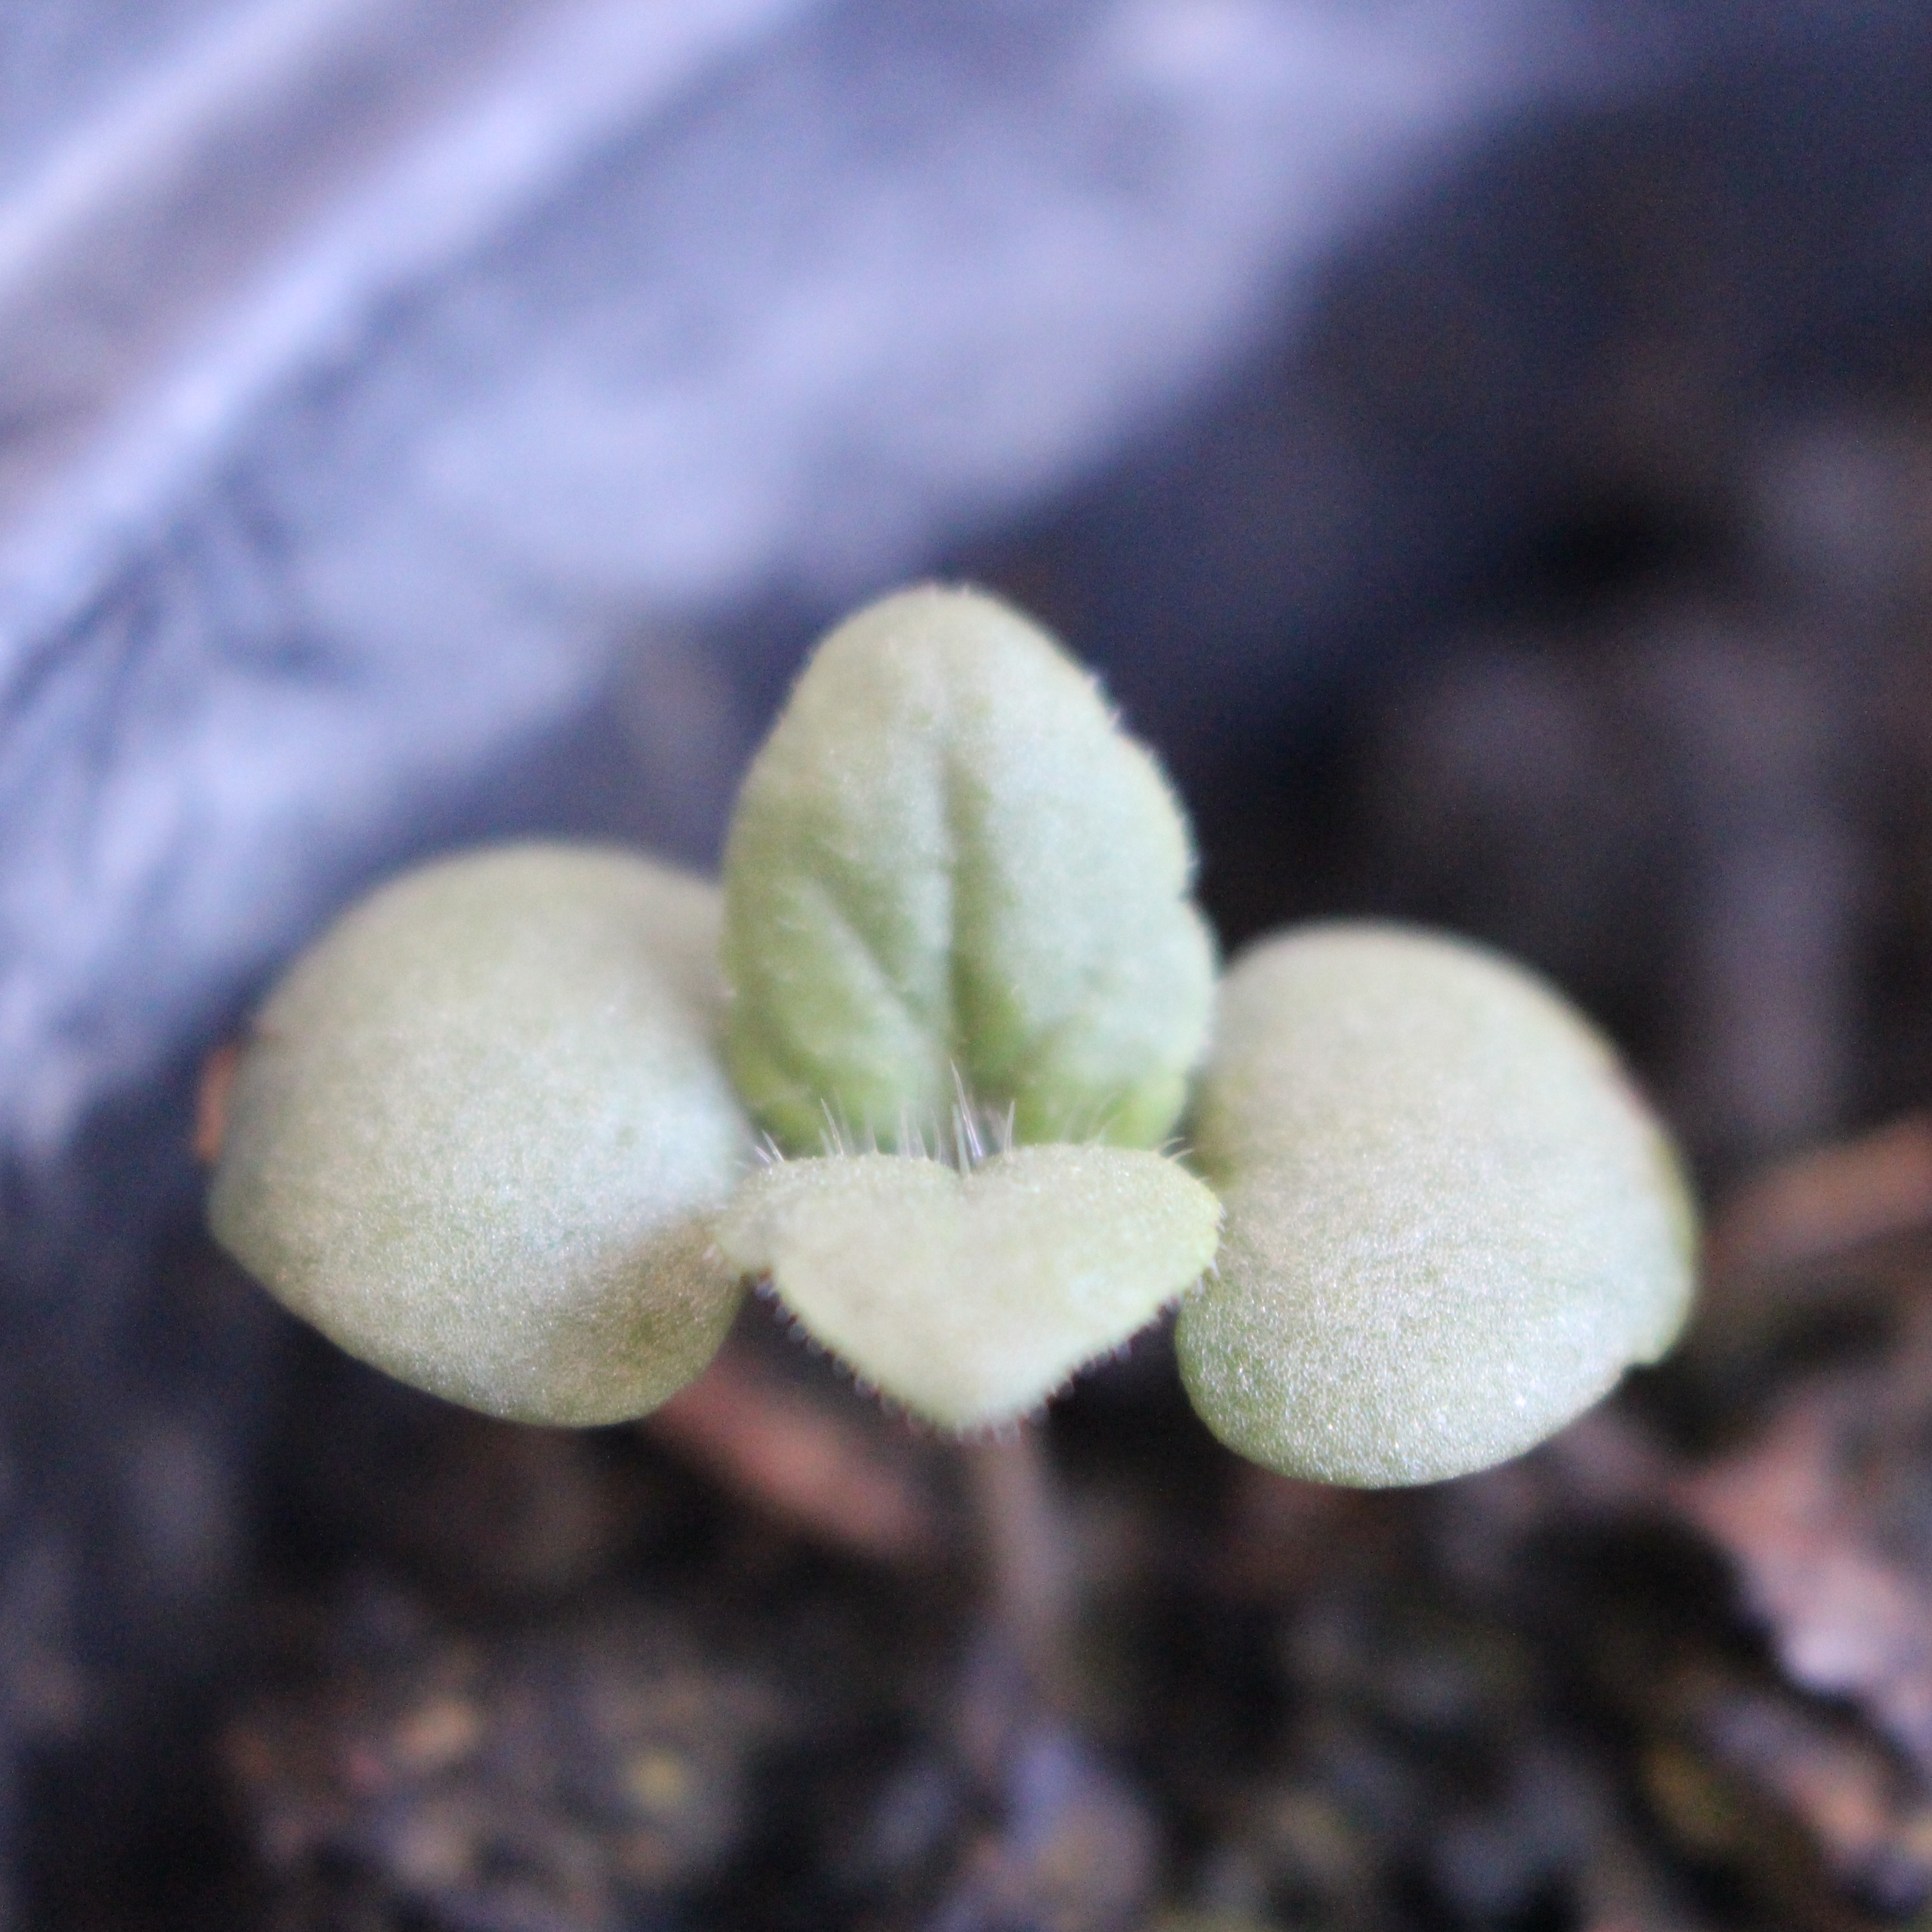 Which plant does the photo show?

Veronica persica
